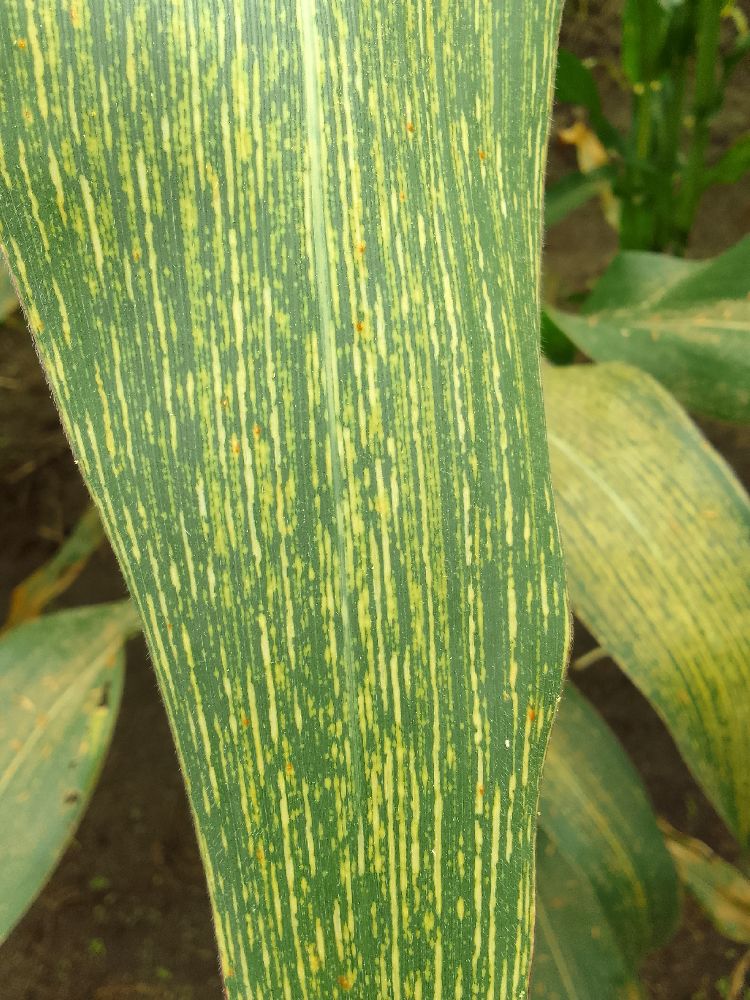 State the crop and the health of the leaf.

maize, maize streak virus
